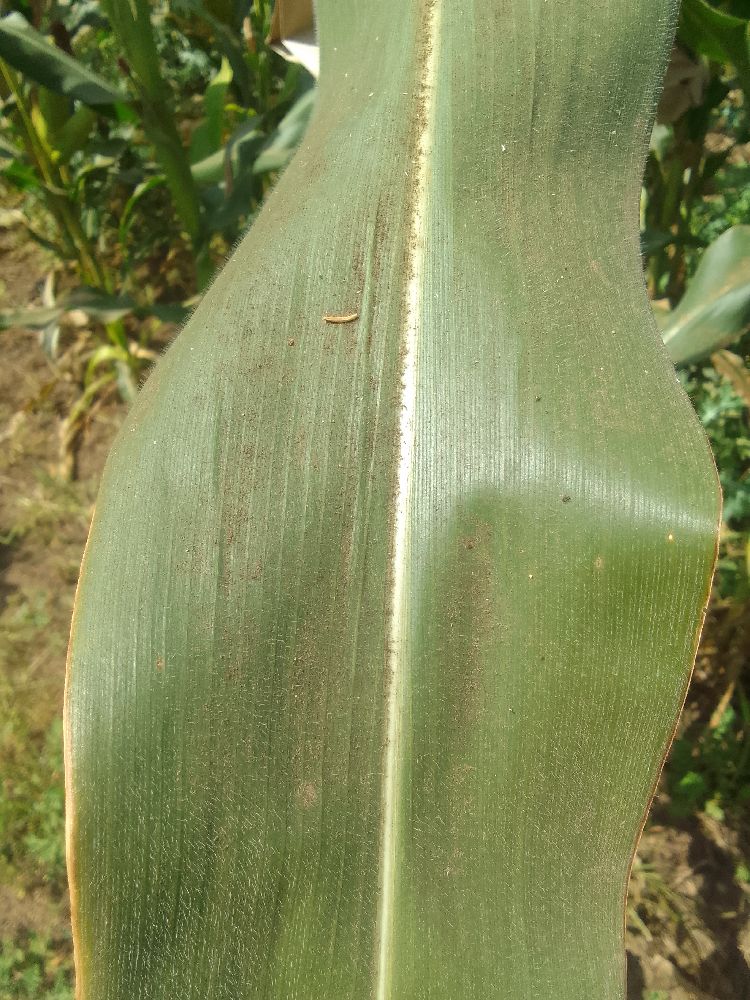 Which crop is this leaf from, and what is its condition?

maize, healthy
